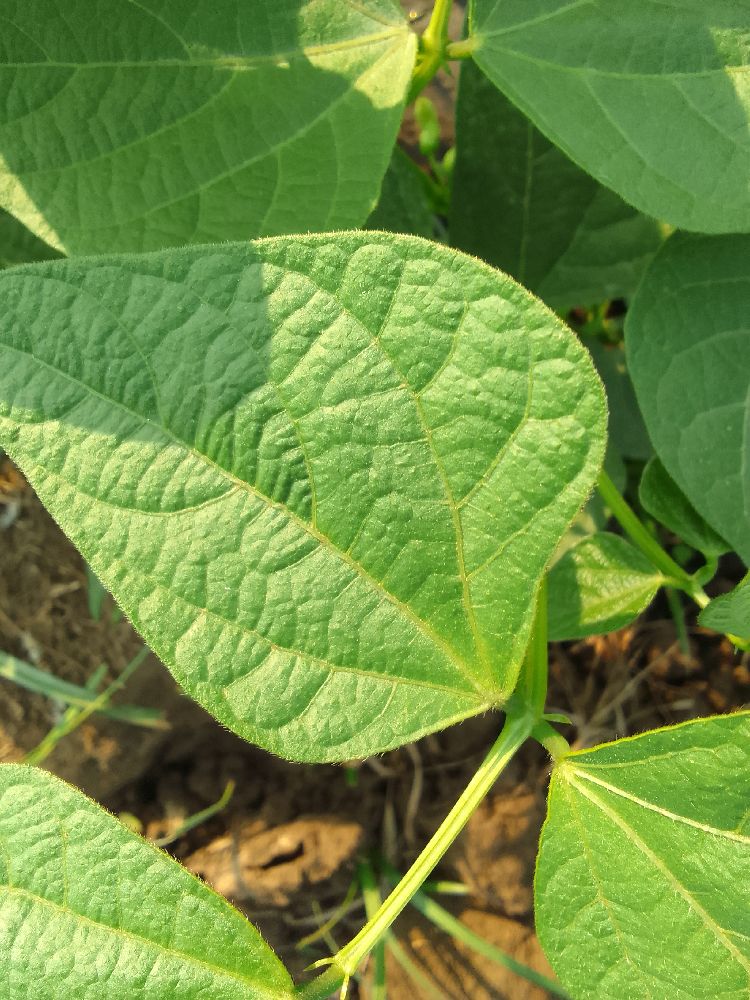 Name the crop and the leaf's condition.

common bean, healthy
